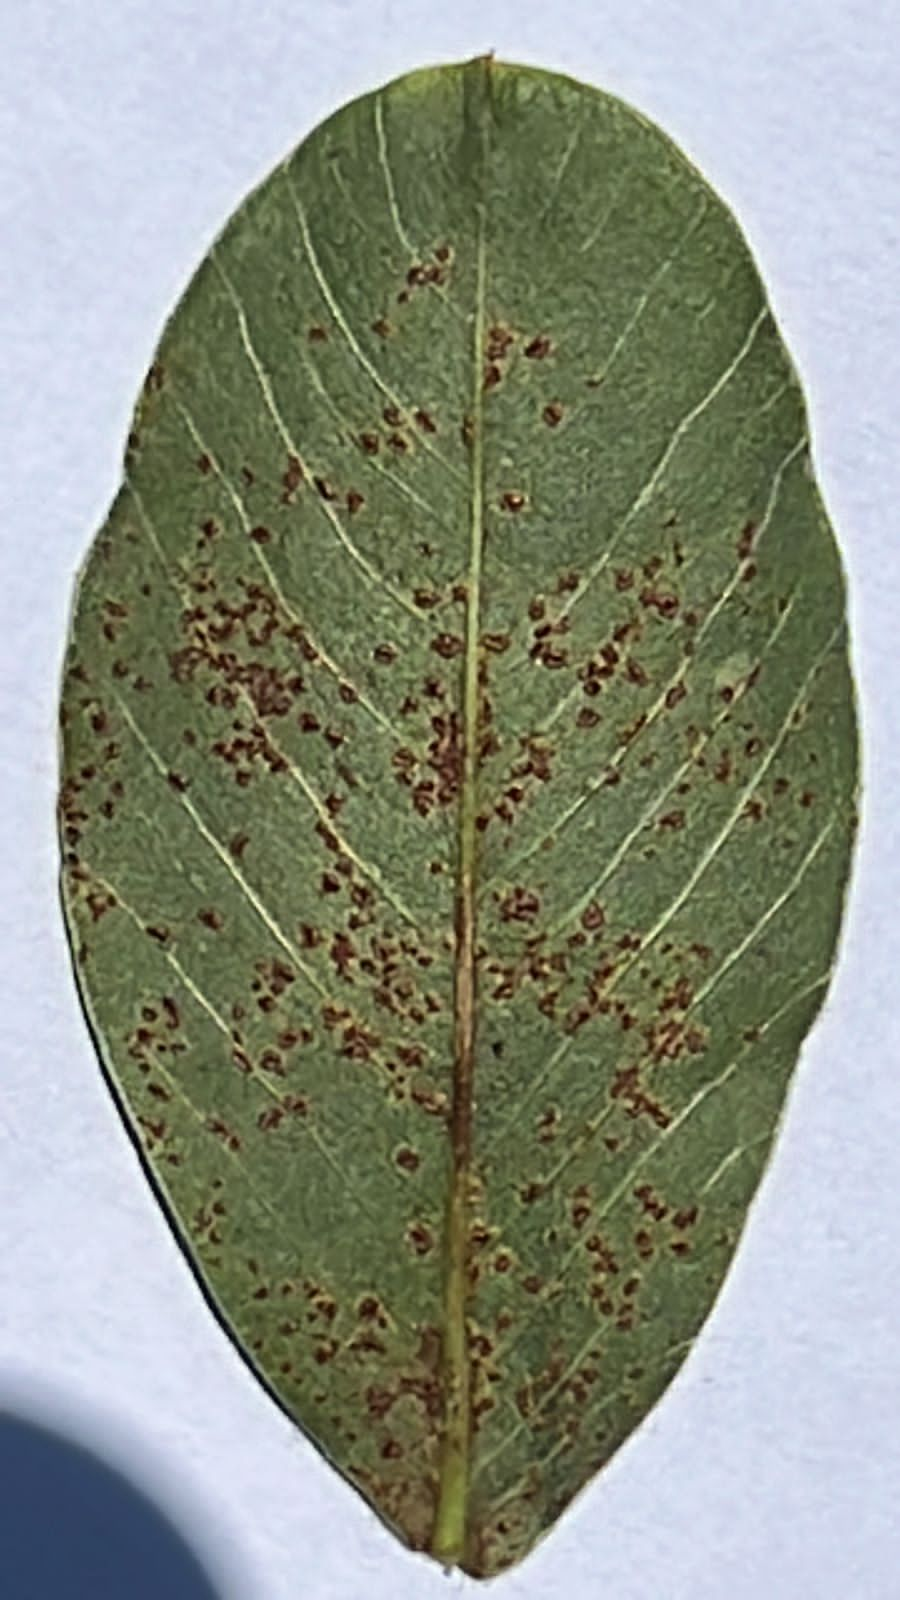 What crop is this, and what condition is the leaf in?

peanut, puccinia arachidis
